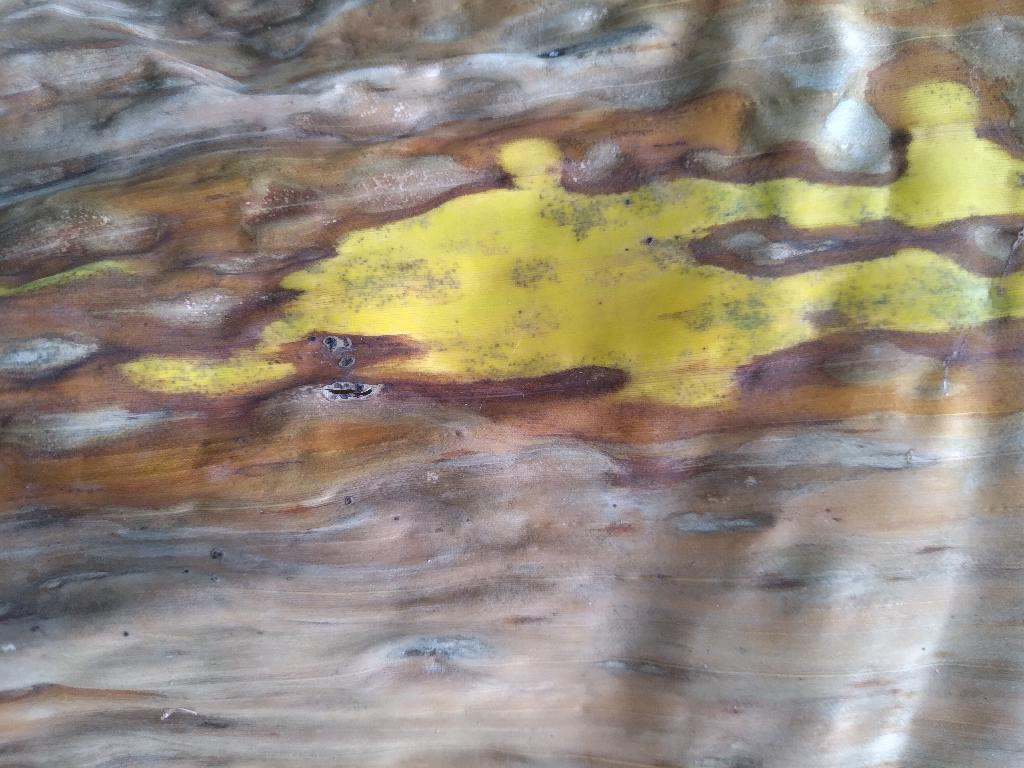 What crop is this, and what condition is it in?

banana, black sigatoka
